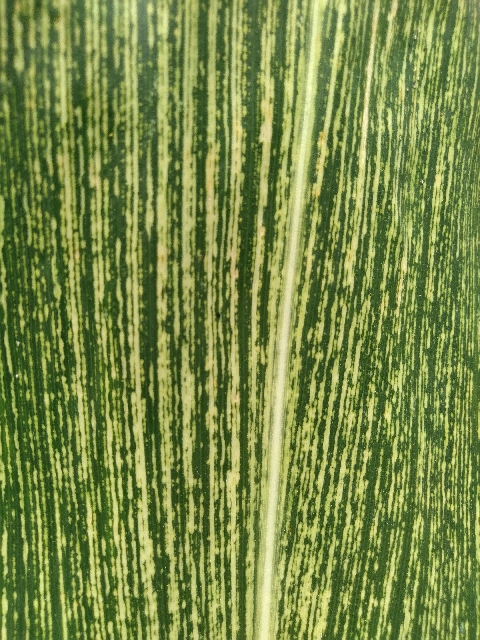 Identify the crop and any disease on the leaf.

maize, maize streak virus
